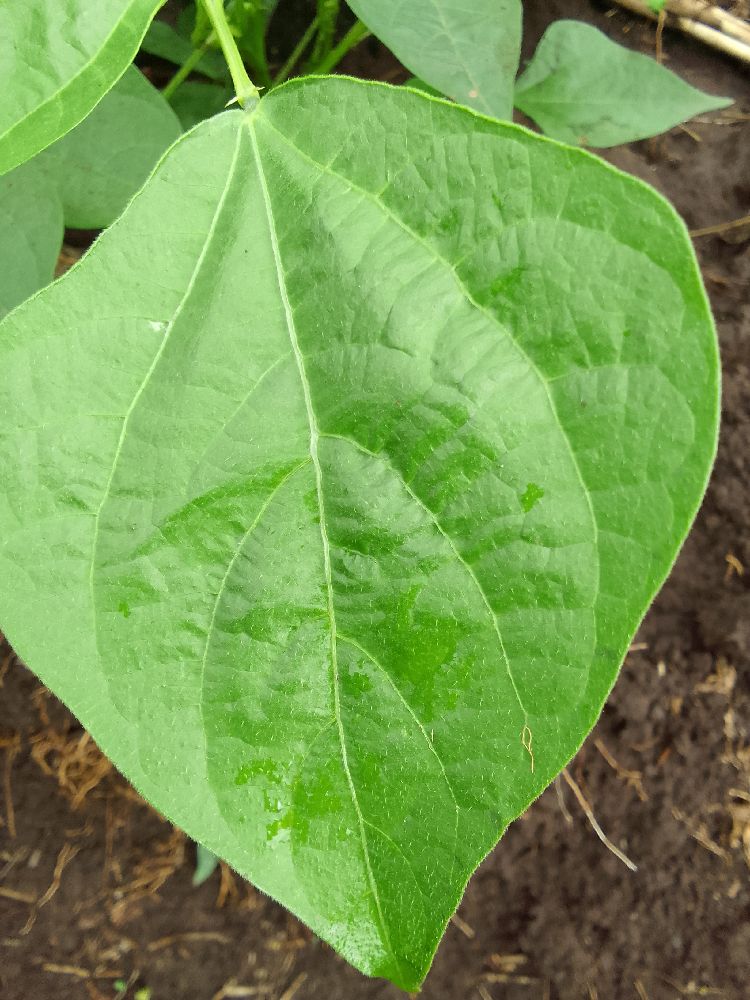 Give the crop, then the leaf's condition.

common bean, healthy
